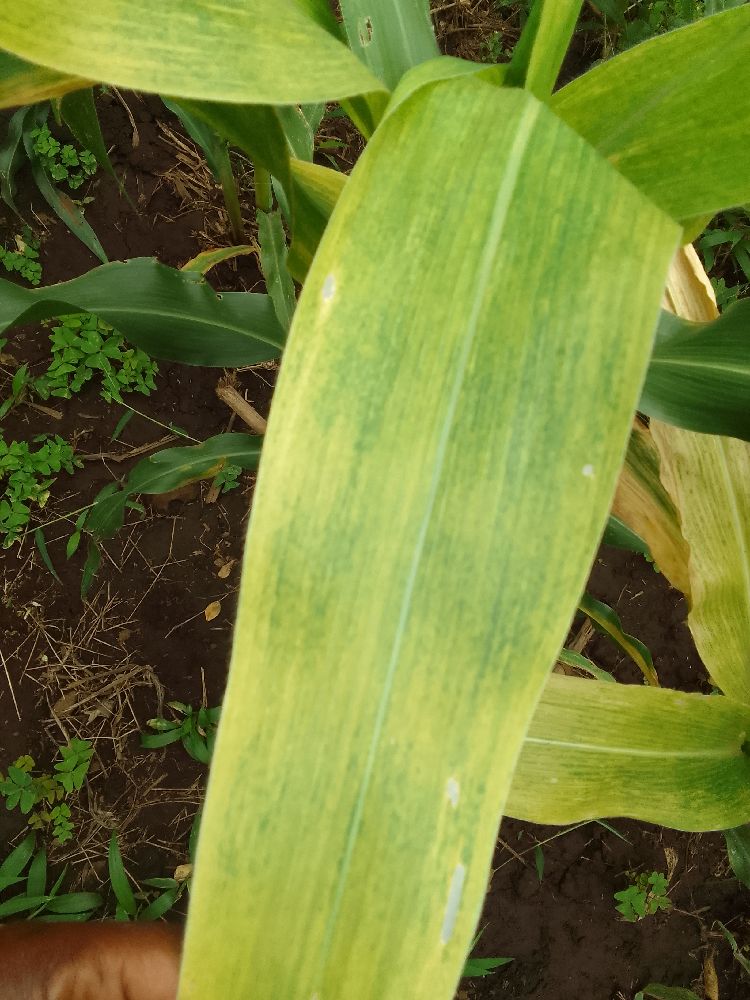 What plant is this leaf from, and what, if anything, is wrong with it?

maize, maize lethal necrosis
